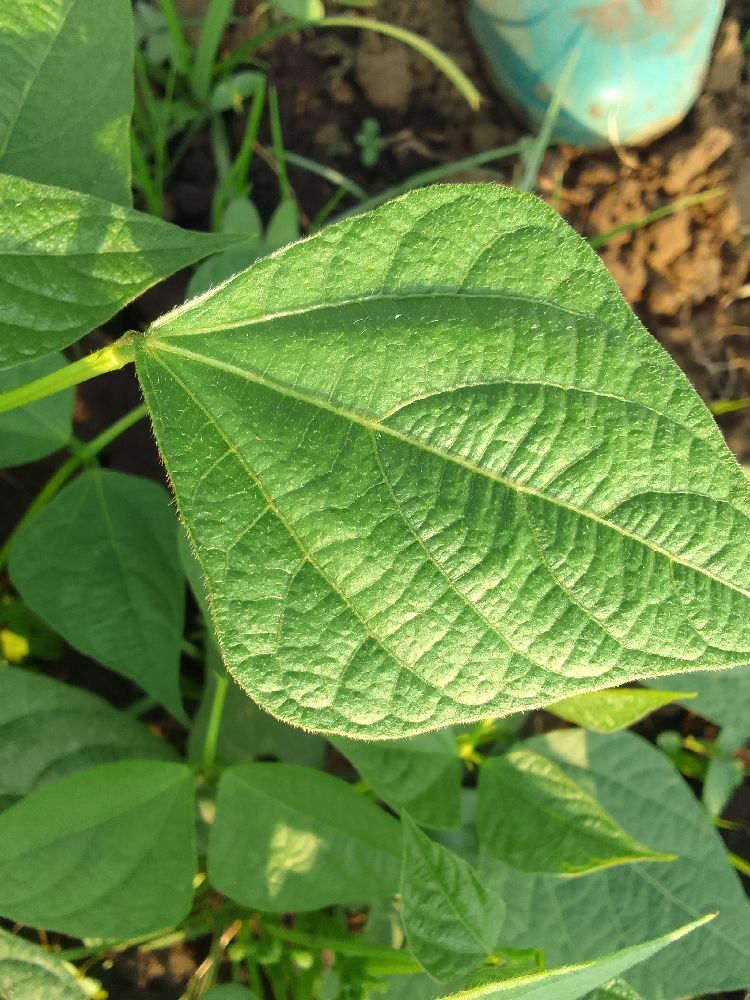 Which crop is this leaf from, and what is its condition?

common bean, healthy
